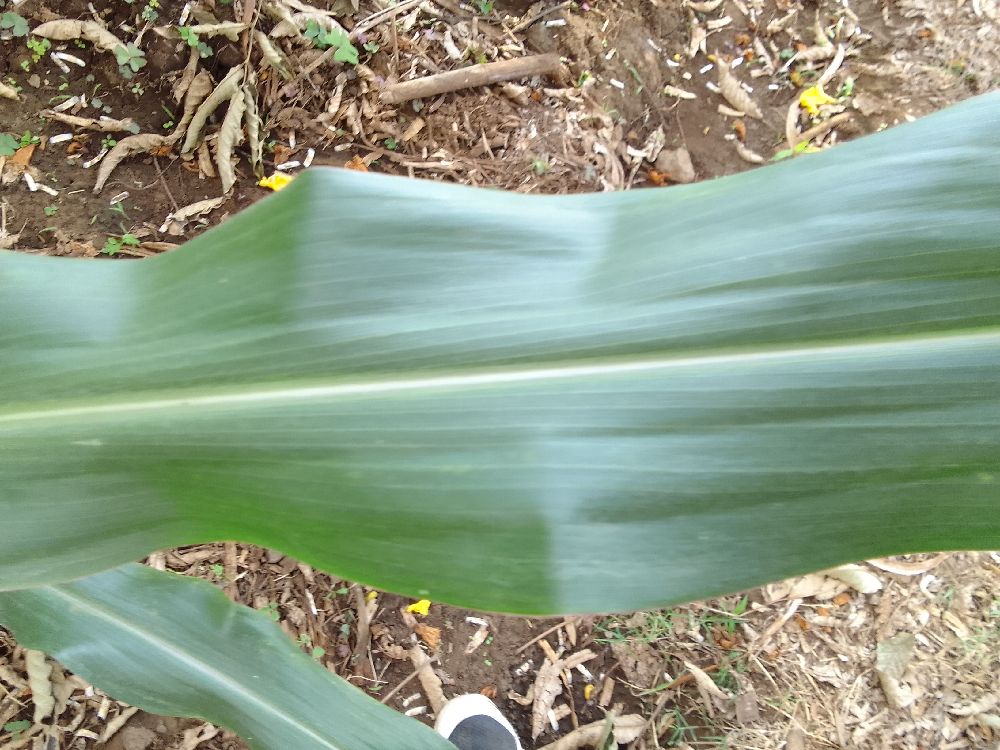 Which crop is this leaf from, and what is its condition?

maize, healthy
